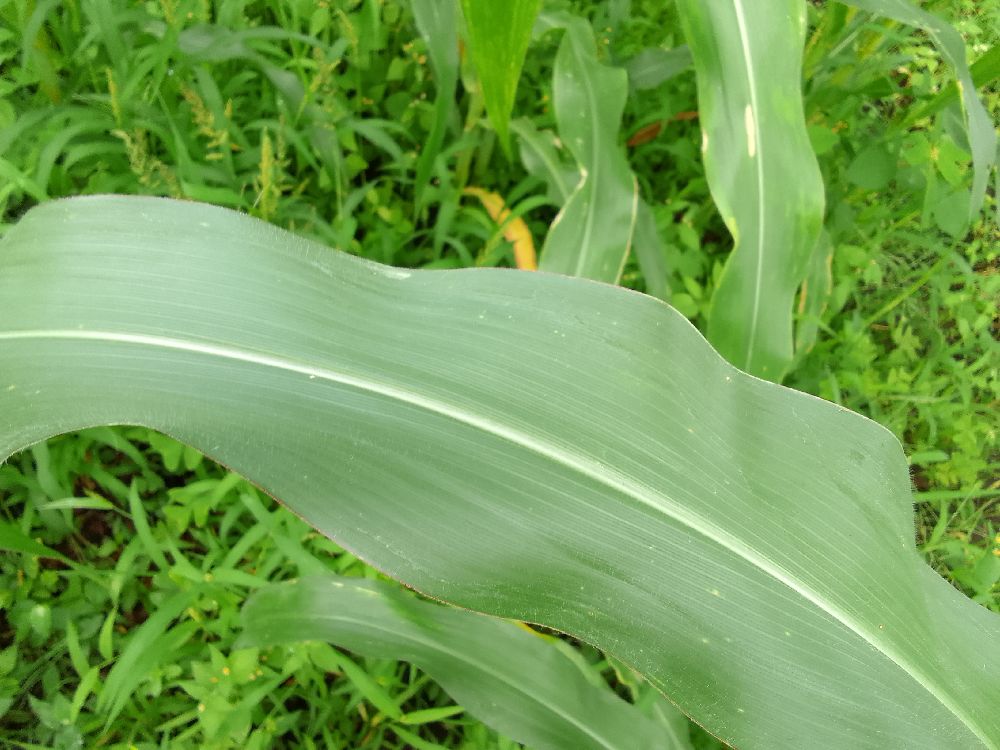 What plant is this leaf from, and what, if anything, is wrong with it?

maize, healthy
